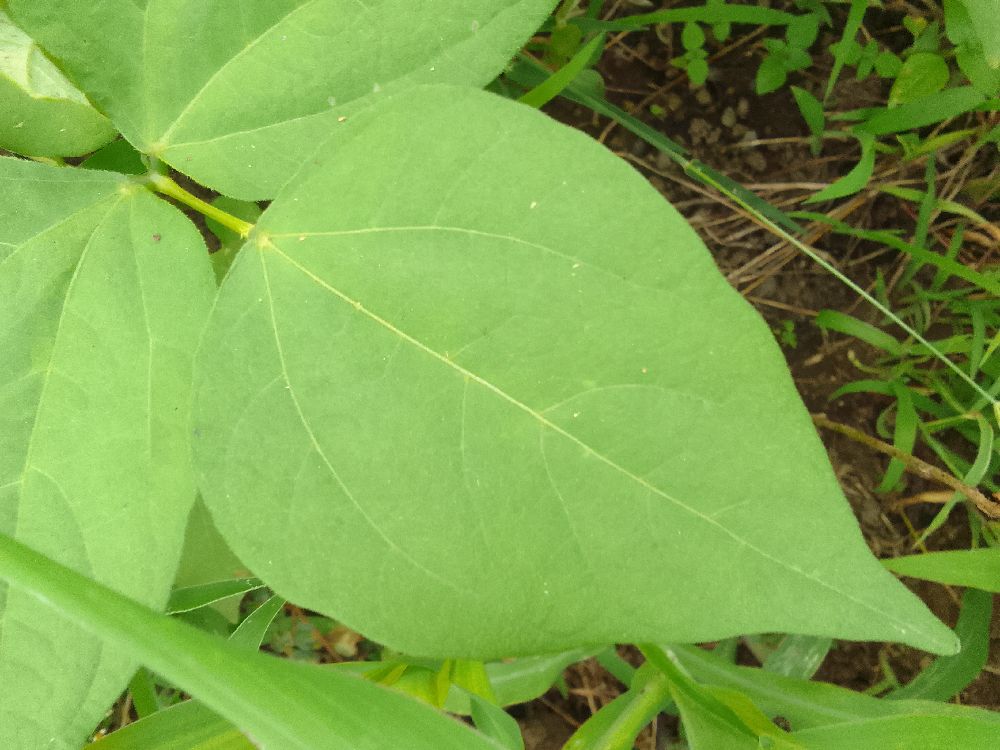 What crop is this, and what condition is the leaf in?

common bean, healthy
